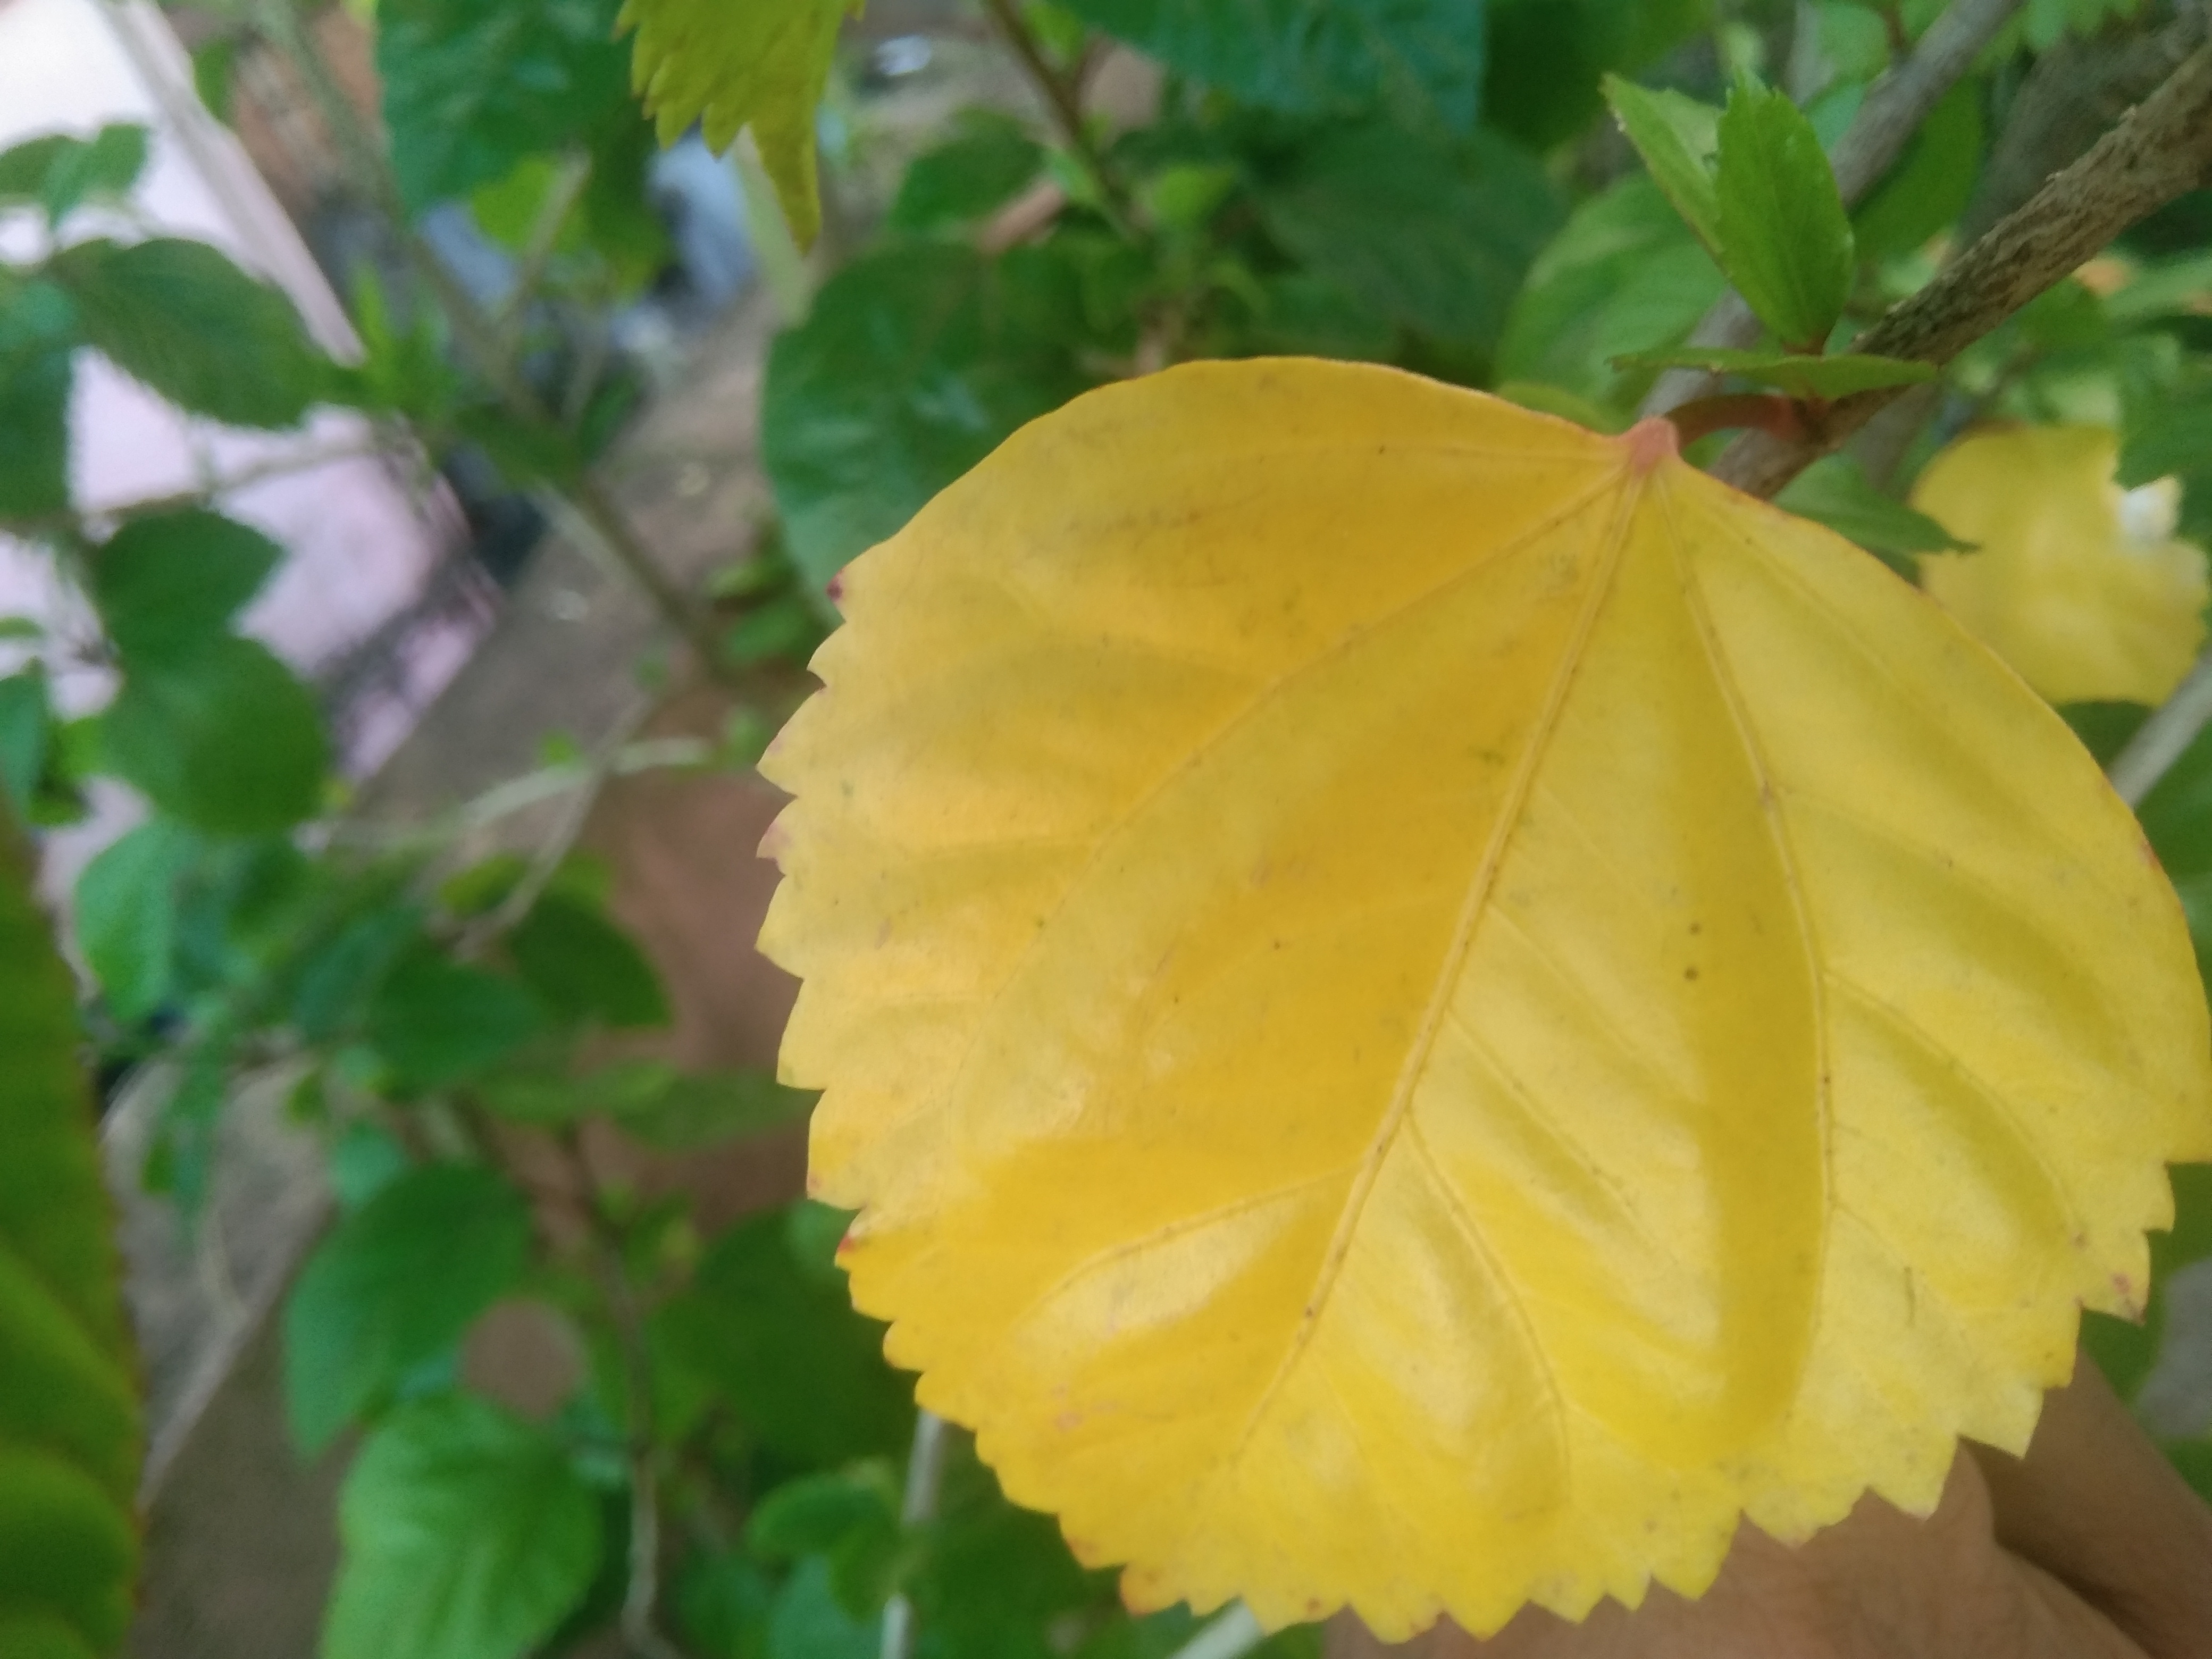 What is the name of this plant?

hibiscus
